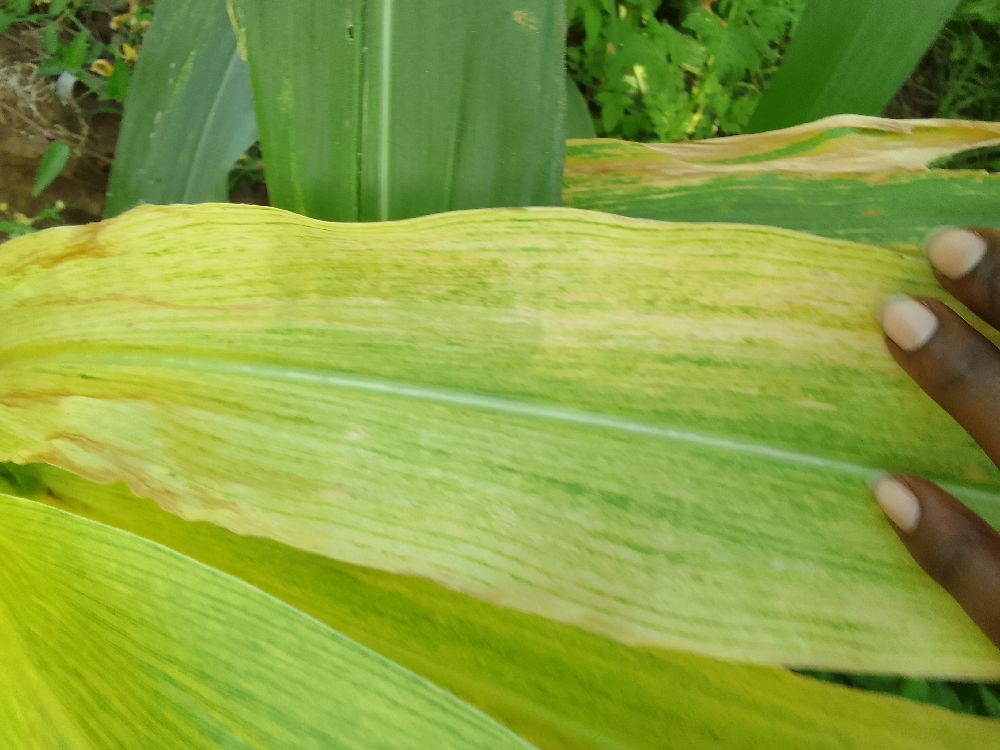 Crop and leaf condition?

maize, maize lethal necrosis
